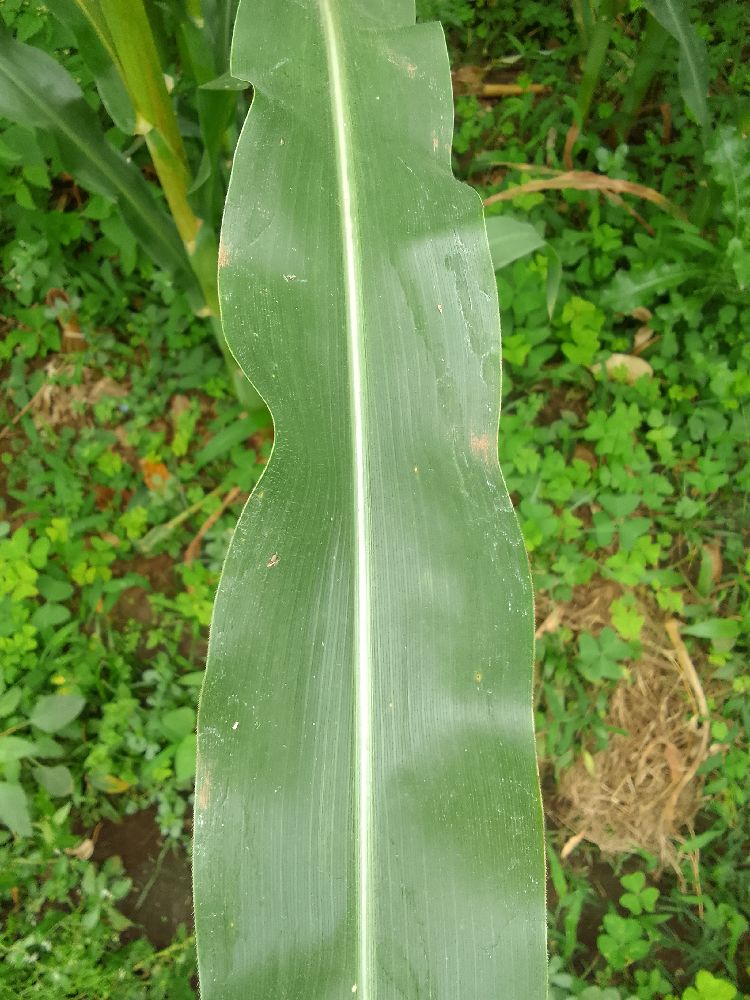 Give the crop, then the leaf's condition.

maize, healthy
